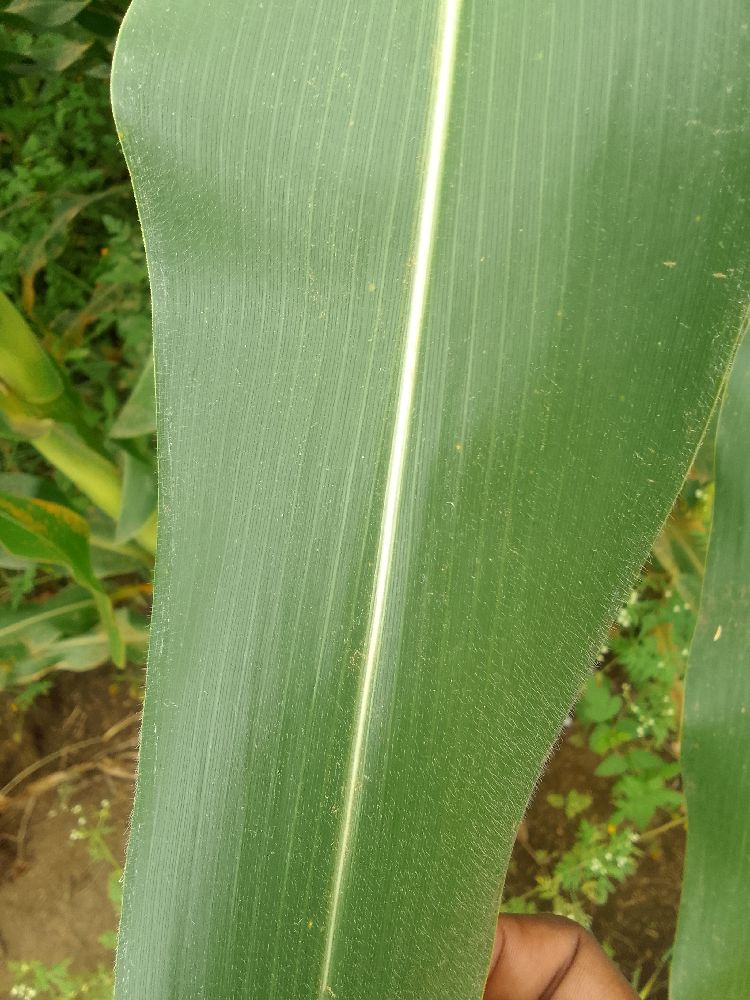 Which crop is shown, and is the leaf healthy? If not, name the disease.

maize, healthy
